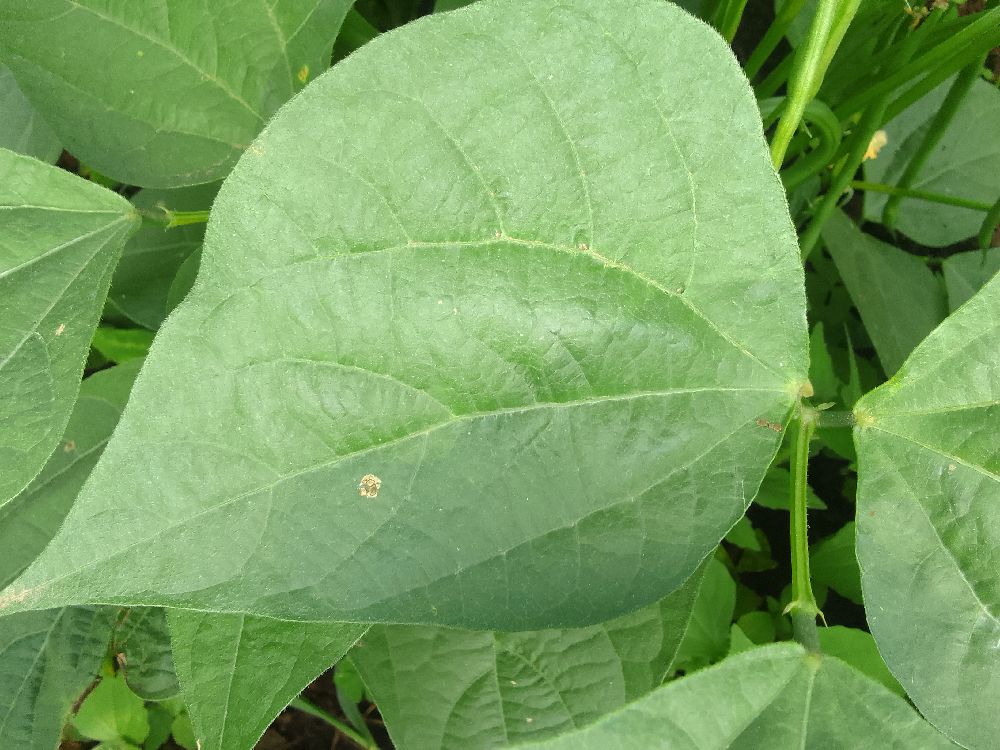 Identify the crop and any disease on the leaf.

common bean, healthy
